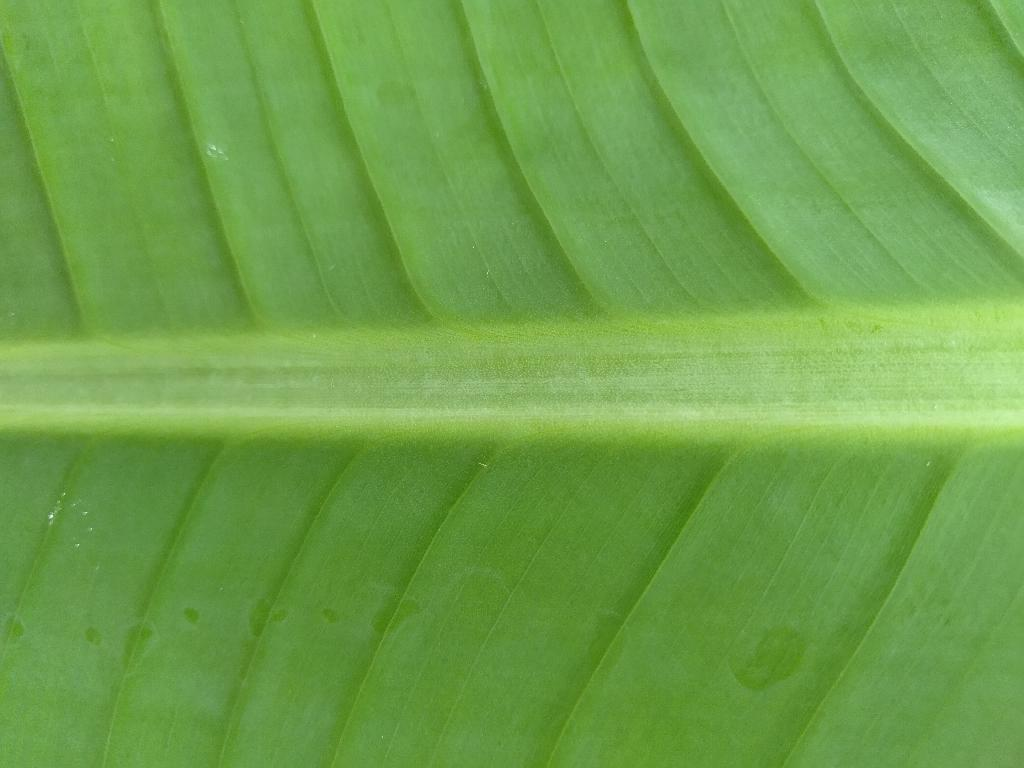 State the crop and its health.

banana, healthy
